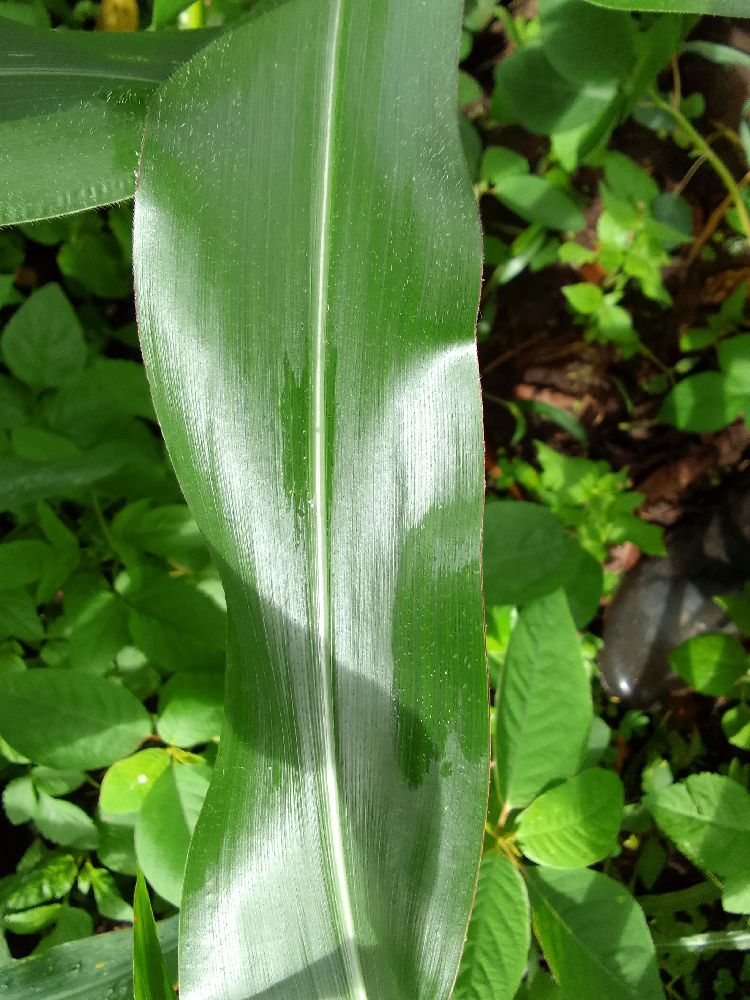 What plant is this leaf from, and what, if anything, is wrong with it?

maize, healthy
